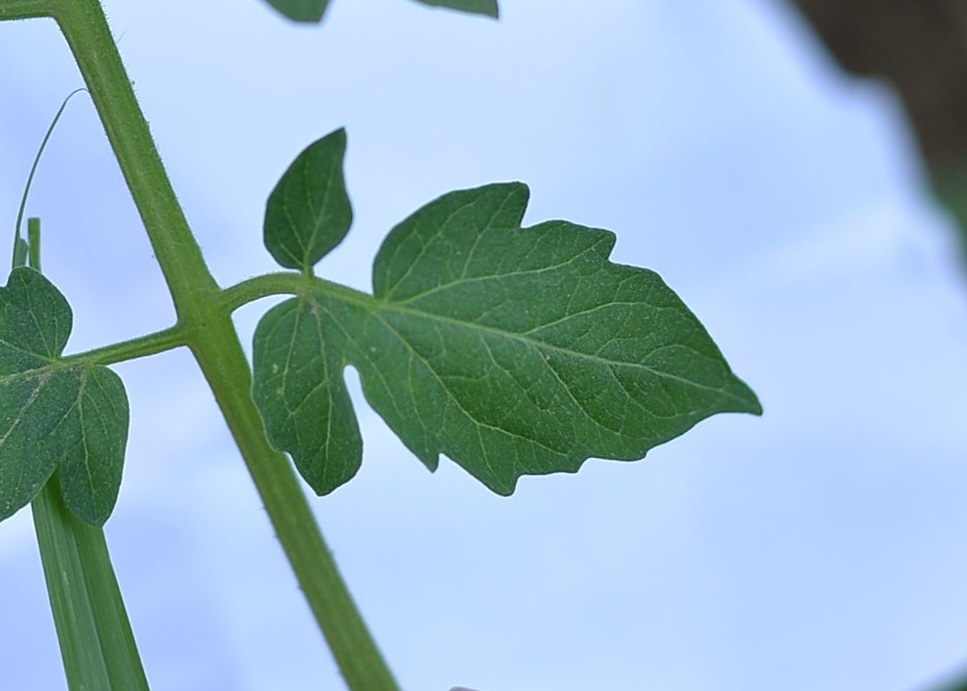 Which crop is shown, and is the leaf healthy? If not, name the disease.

tomato, healthy
